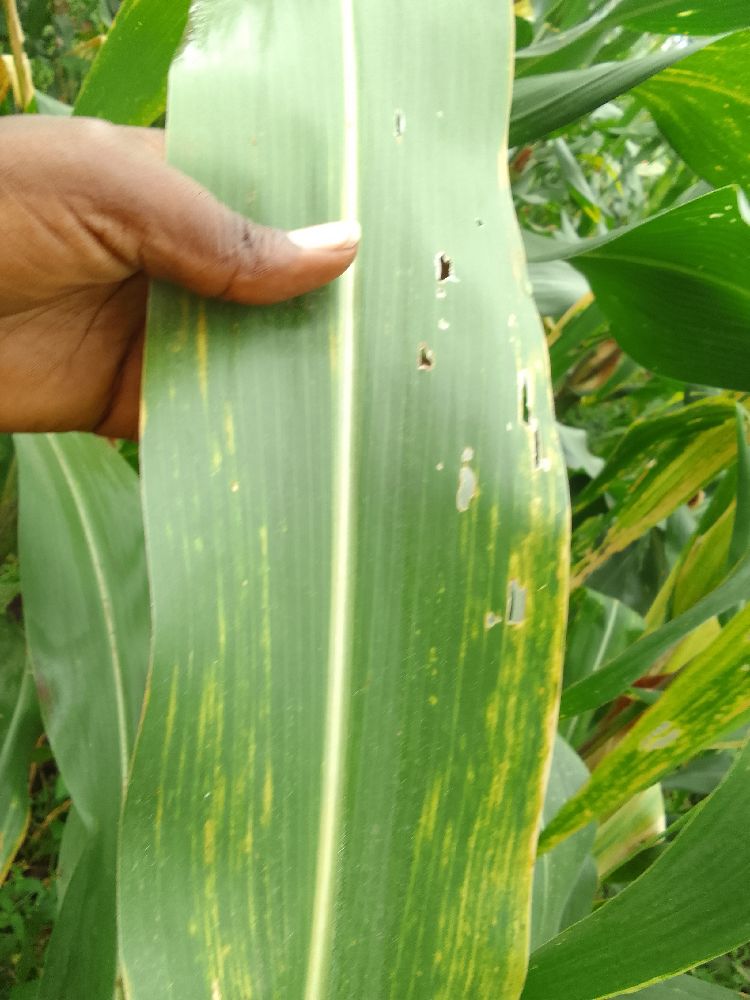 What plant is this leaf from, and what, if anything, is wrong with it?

maize, maize lethal necrosis
